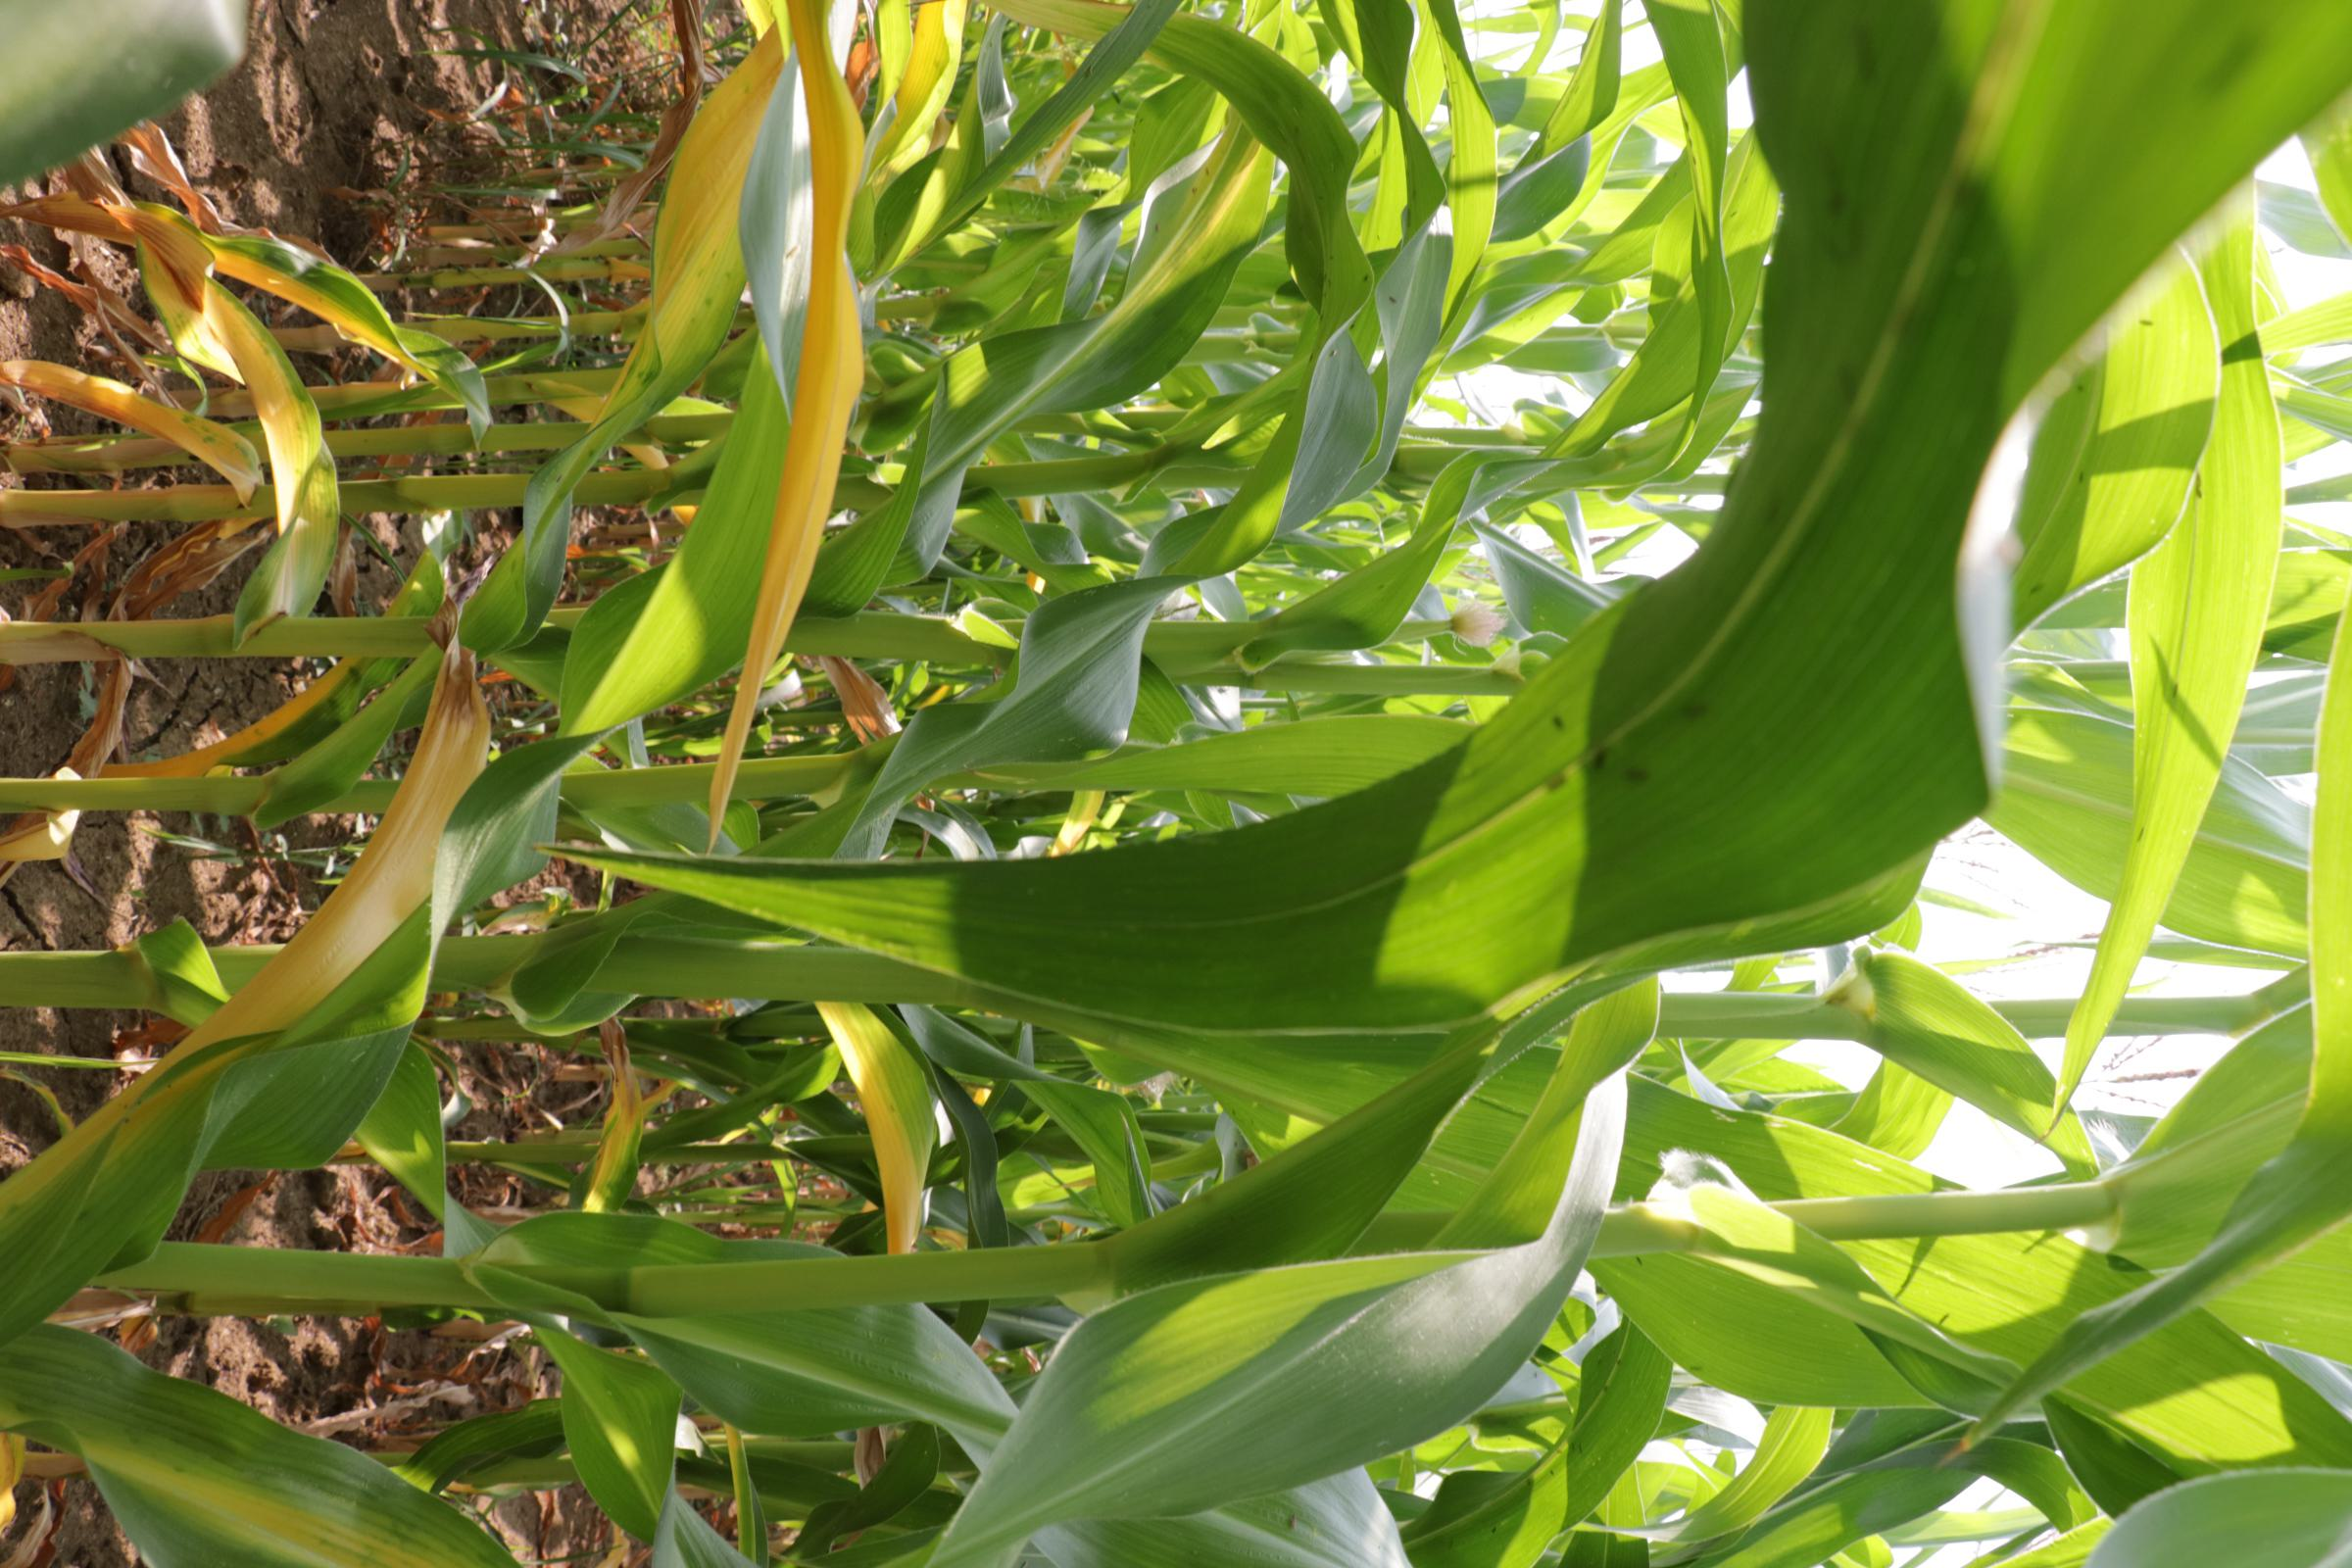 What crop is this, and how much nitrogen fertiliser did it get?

maize, no added nitrogen
